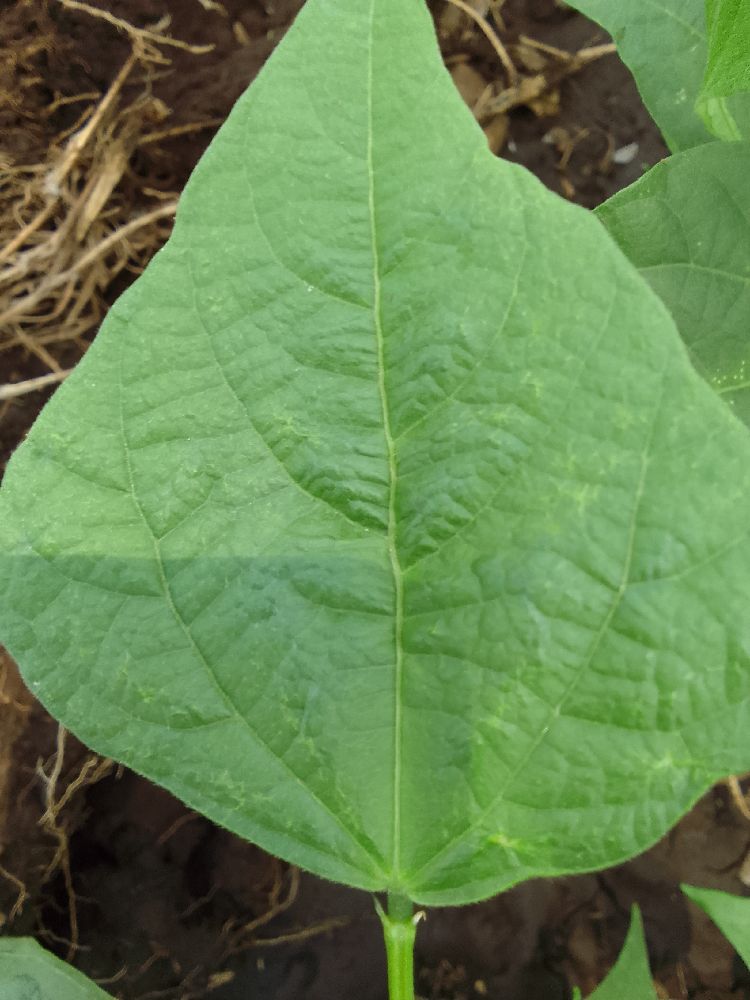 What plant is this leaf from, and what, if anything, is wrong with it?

common bean, healthy
